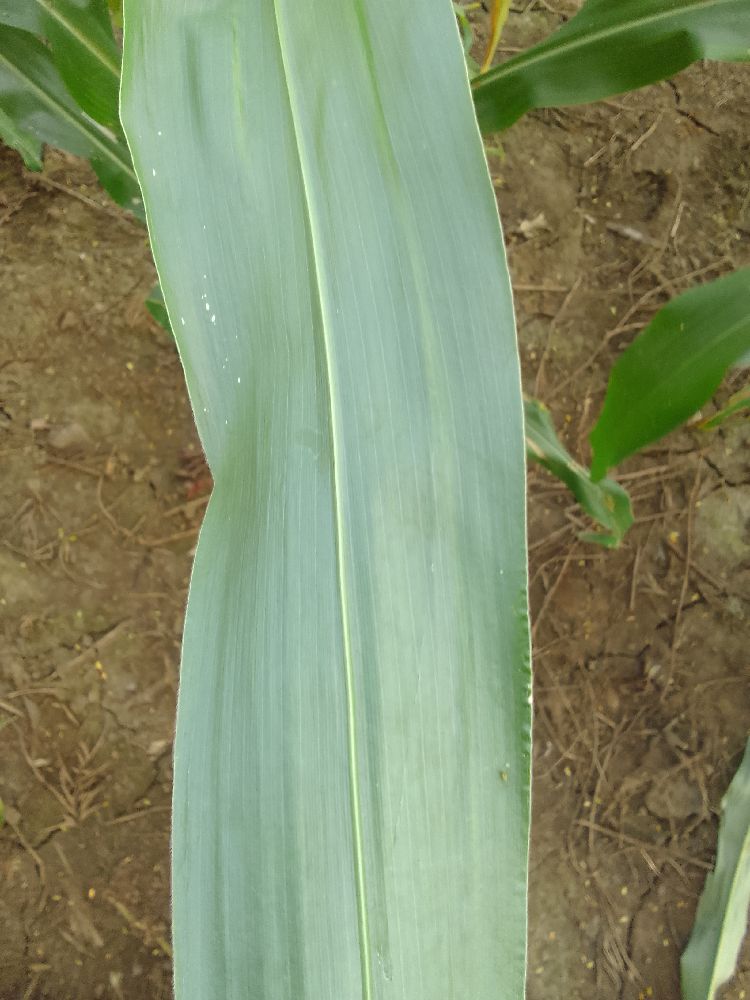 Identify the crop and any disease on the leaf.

maize, healthy
